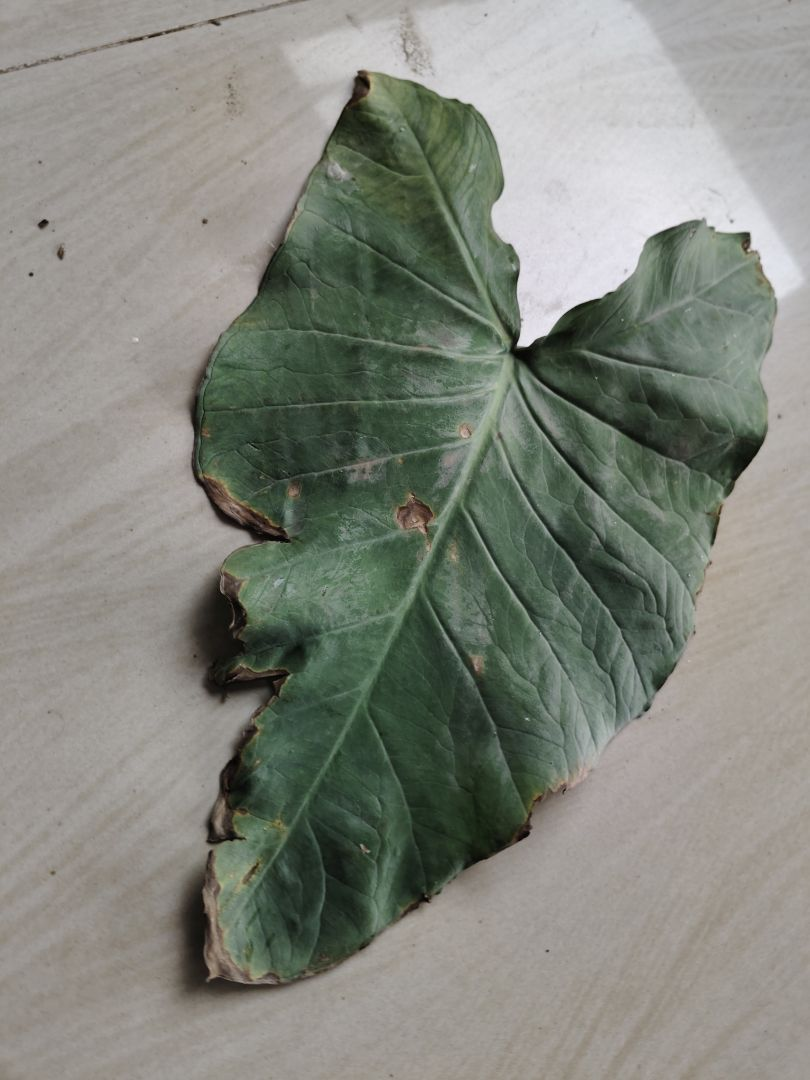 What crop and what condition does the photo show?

taro, leaf blight
